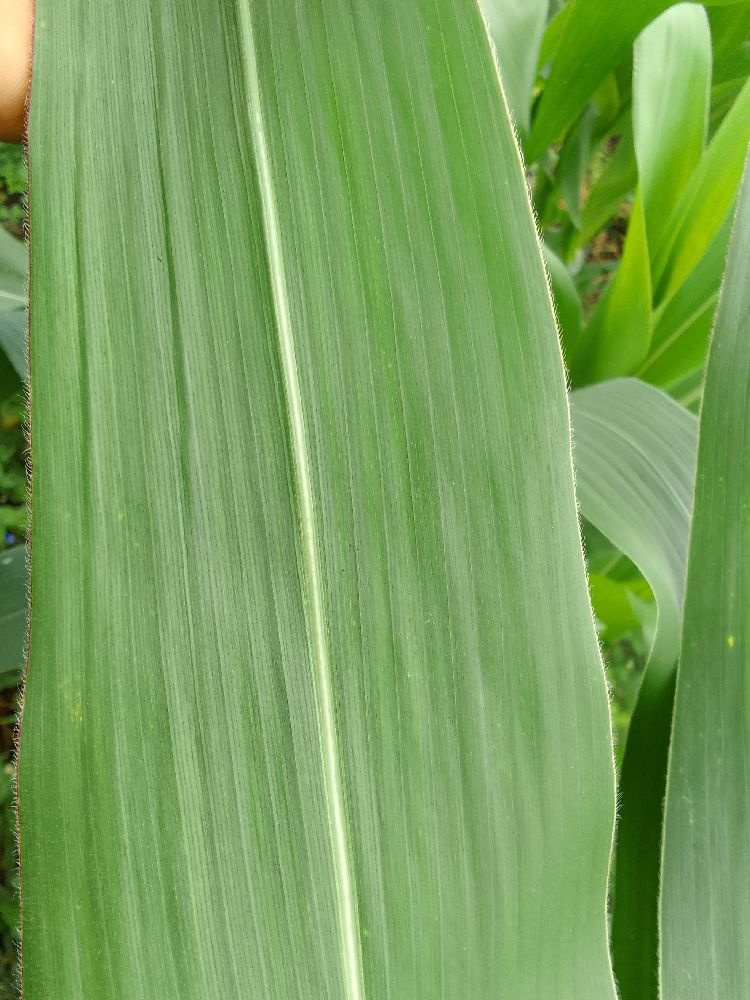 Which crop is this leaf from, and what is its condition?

maize, healthy
